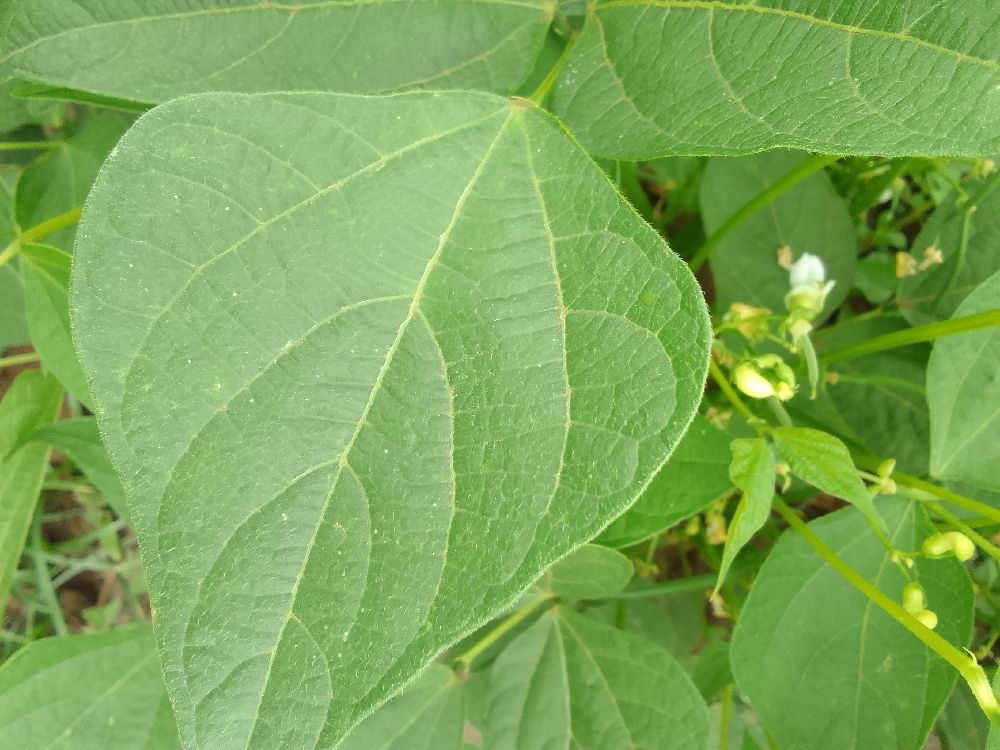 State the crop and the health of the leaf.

common bean, healthy
